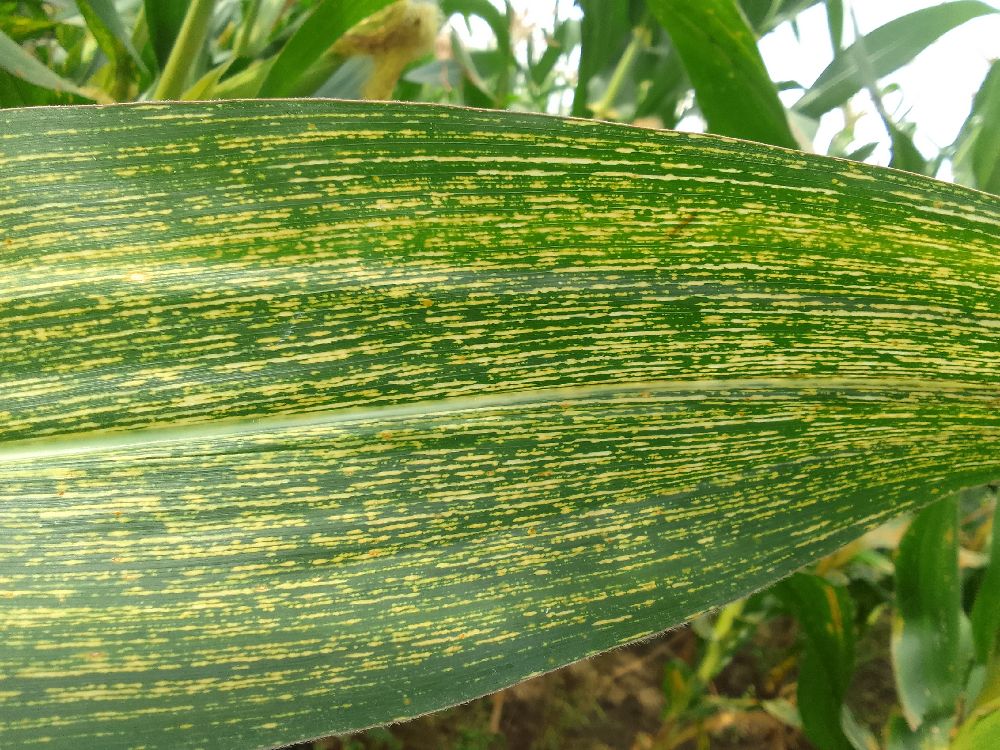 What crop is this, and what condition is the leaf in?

maize, healthy
